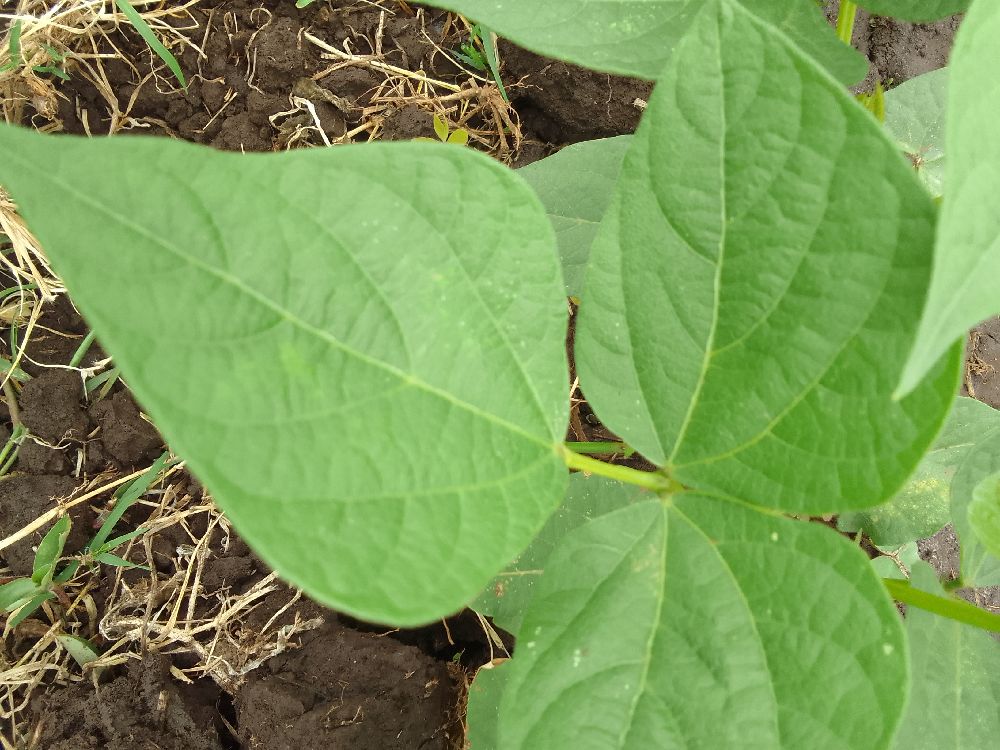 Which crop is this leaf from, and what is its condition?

common bean, healthy
